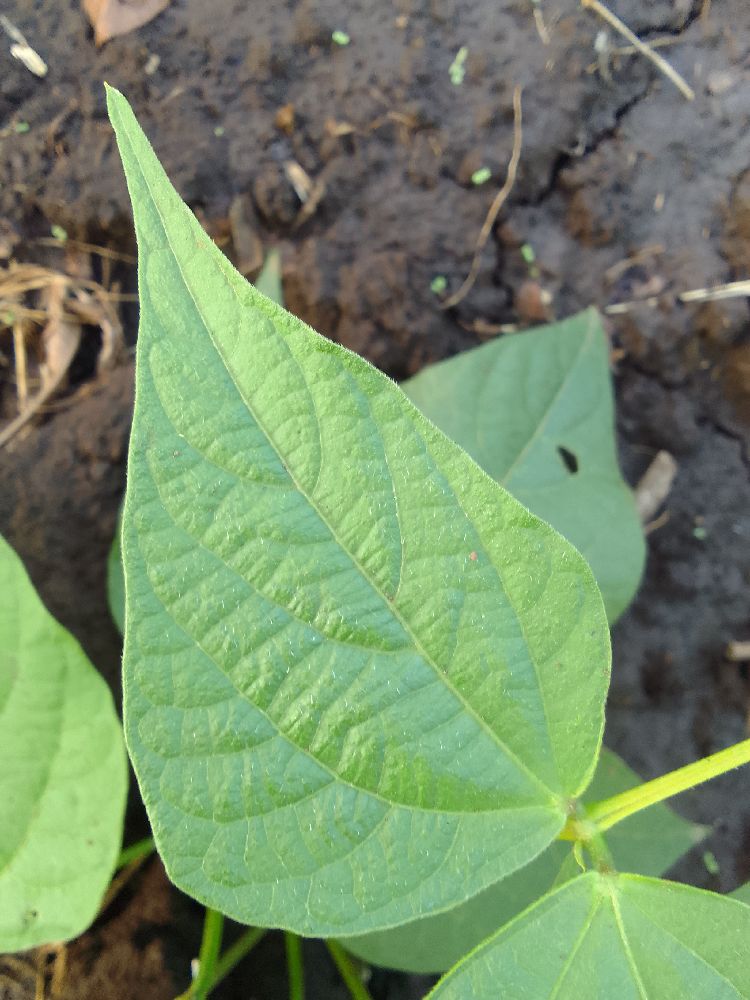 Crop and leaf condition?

common bean, healthy
